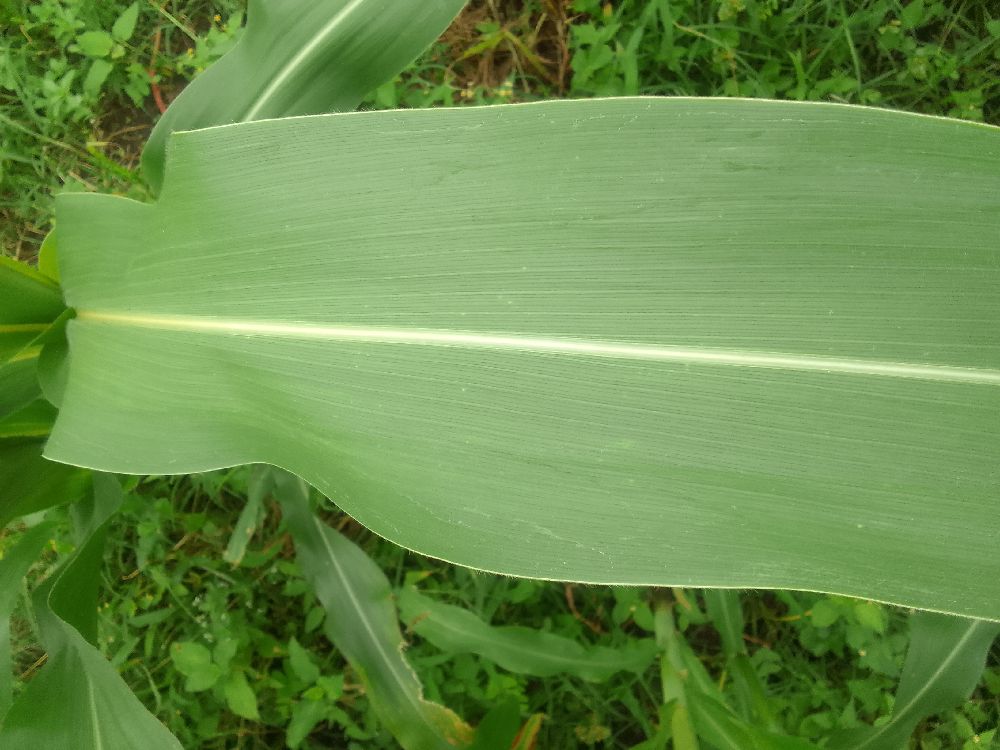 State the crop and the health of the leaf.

maize, healthy
